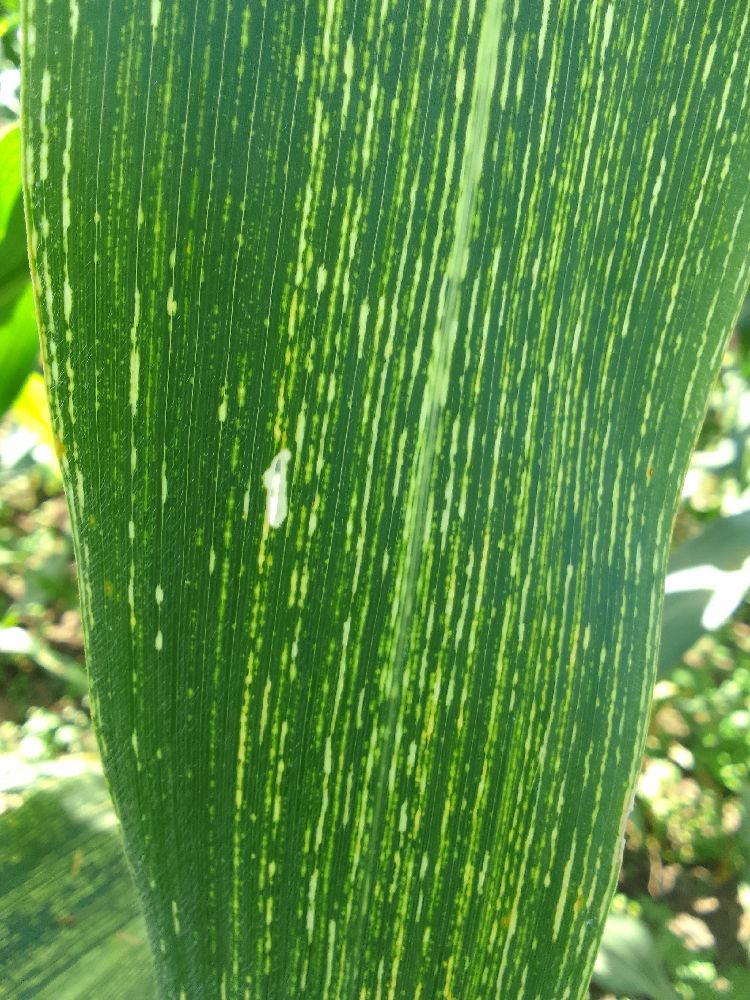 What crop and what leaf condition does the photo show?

maize, maize streak virus
